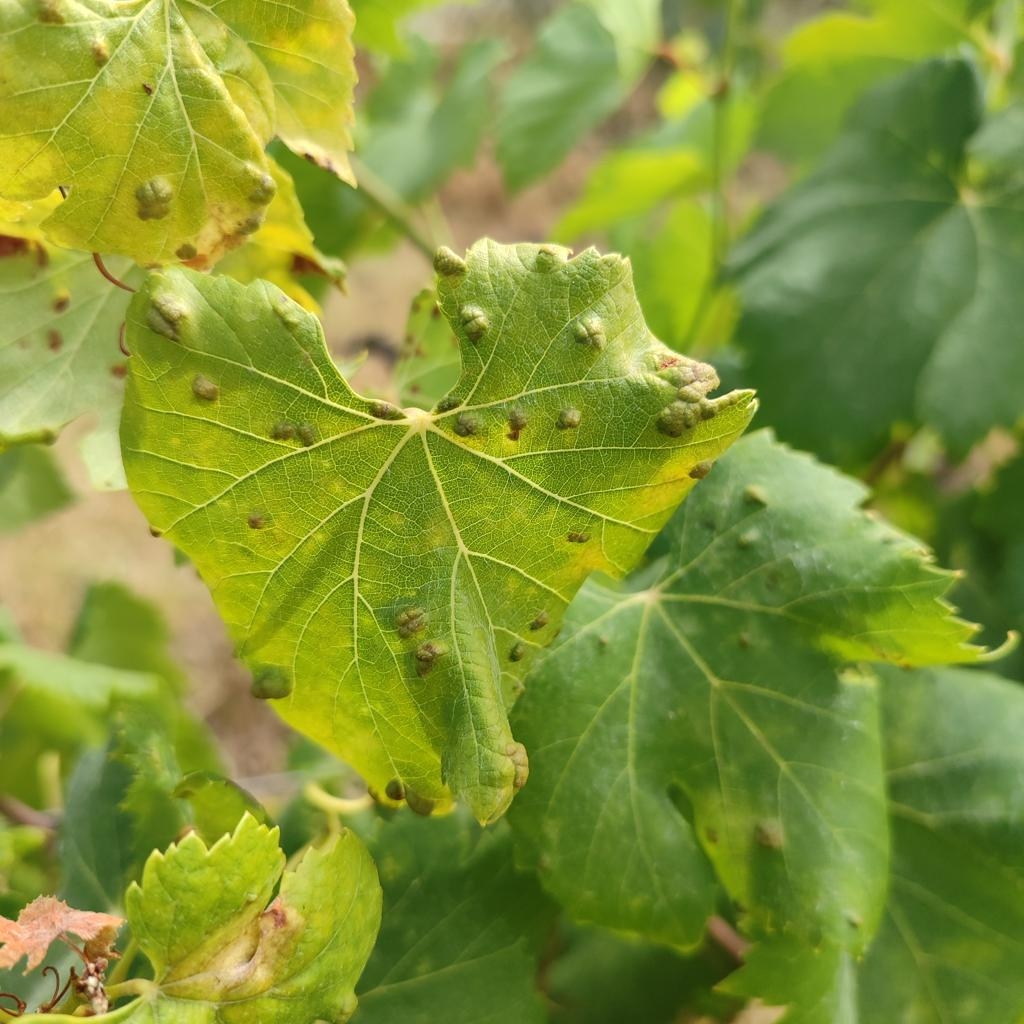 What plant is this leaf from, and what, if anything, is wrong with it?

grapevine, erineum mite
